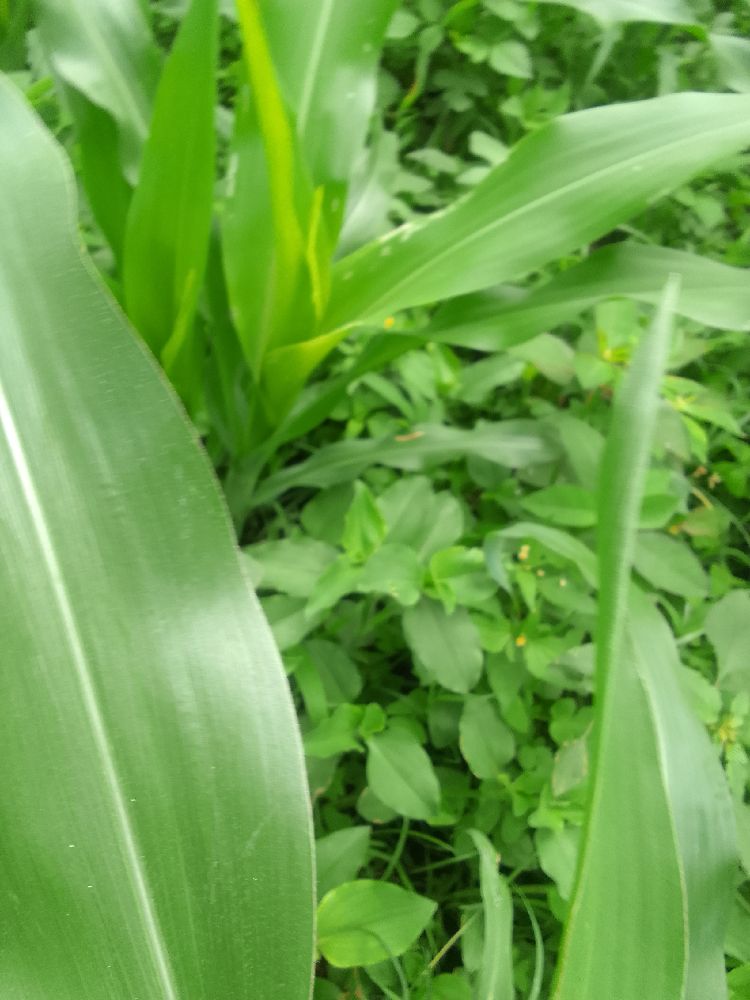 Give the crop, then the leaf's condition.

maize, healthy
